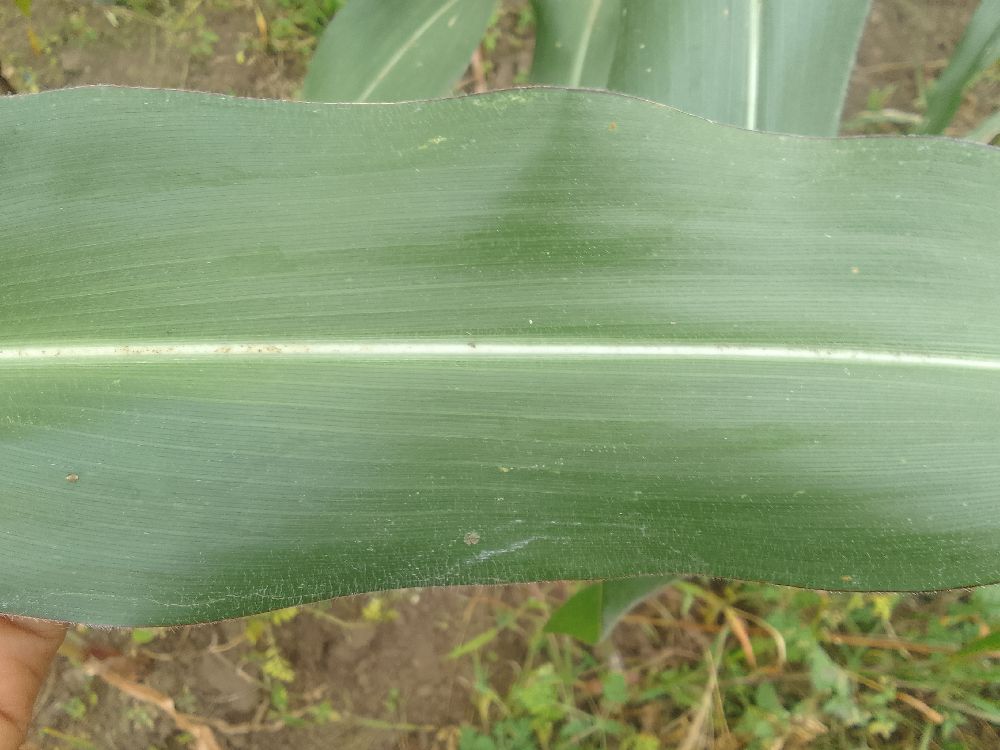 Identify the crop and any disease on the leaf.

maize, healthy
